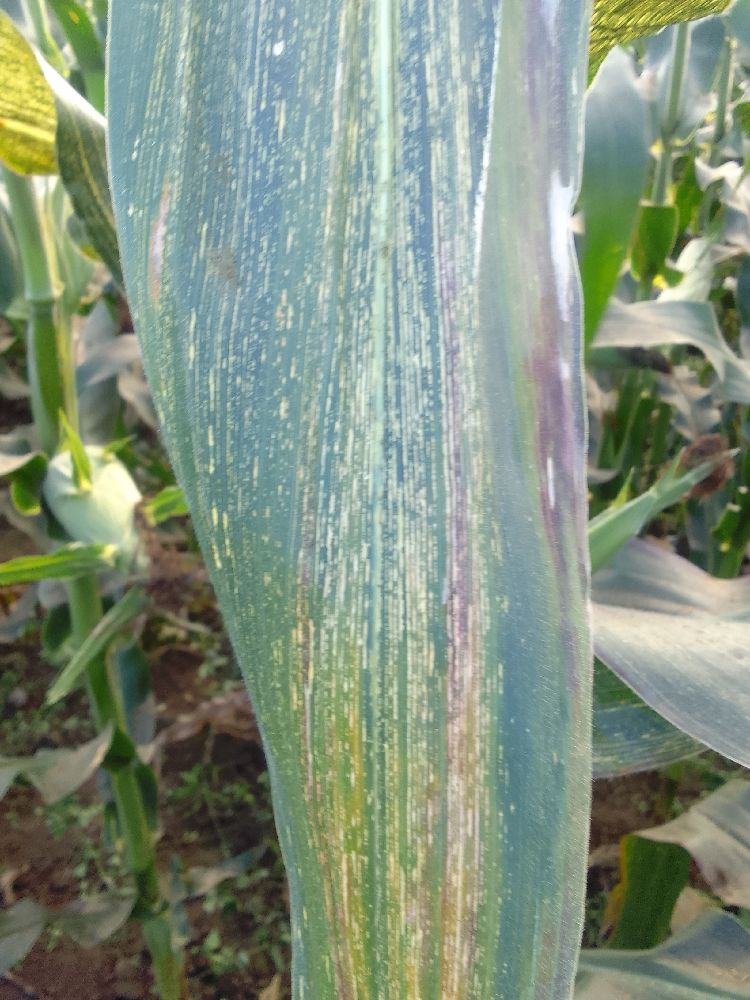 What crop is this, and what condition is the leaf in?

maize, maize streak virus
